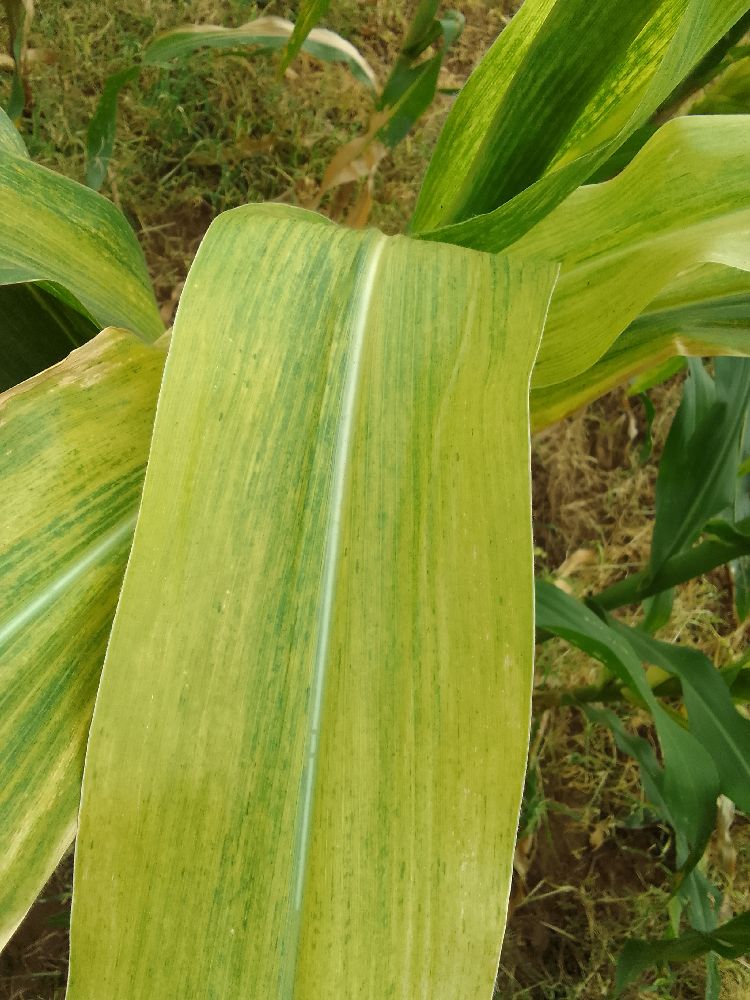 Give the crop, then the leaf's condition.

maize, maize lethal necrosis
